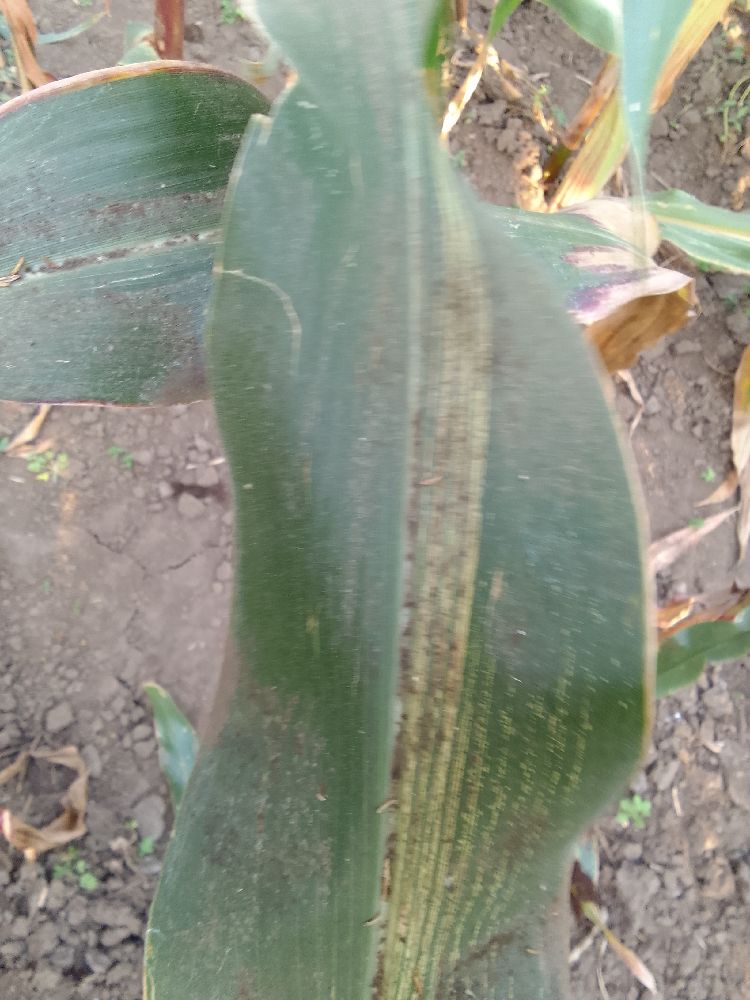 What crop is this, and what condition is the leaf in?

maize, maize streak virus
